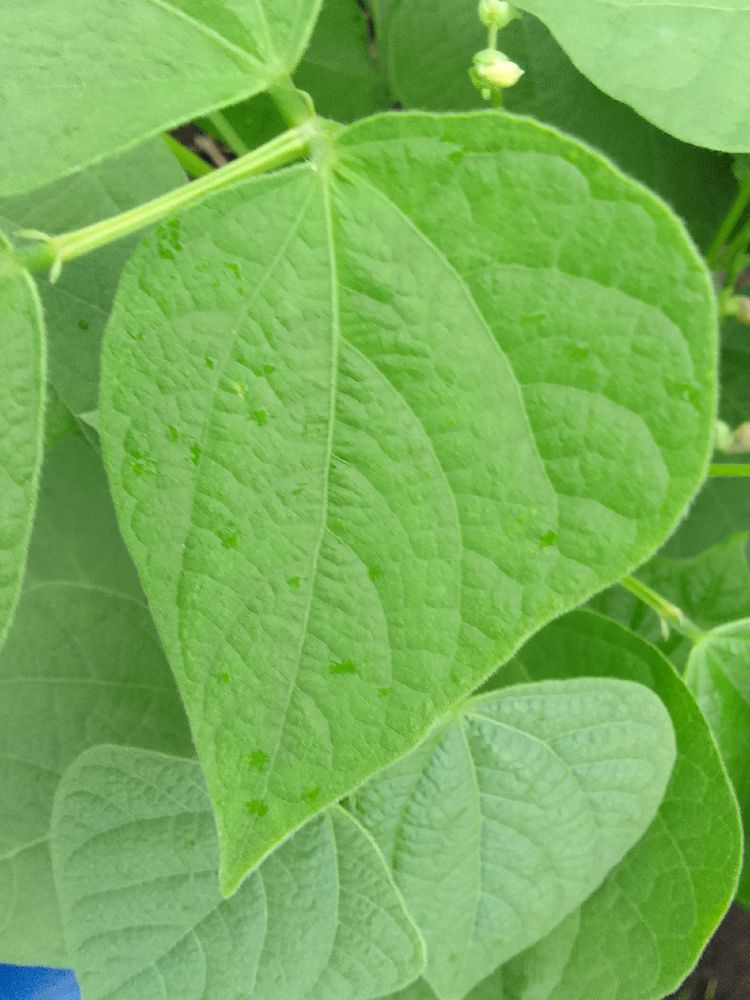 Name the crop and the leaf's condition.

common bean, healthy
